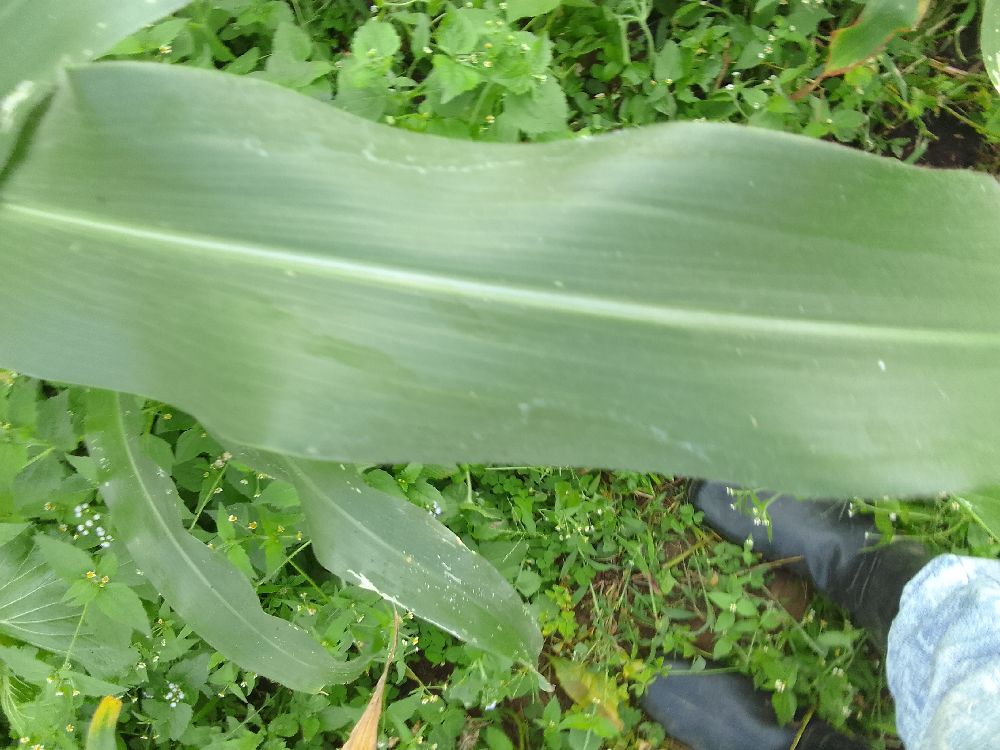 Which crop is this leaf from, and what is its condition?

maize, healthy
